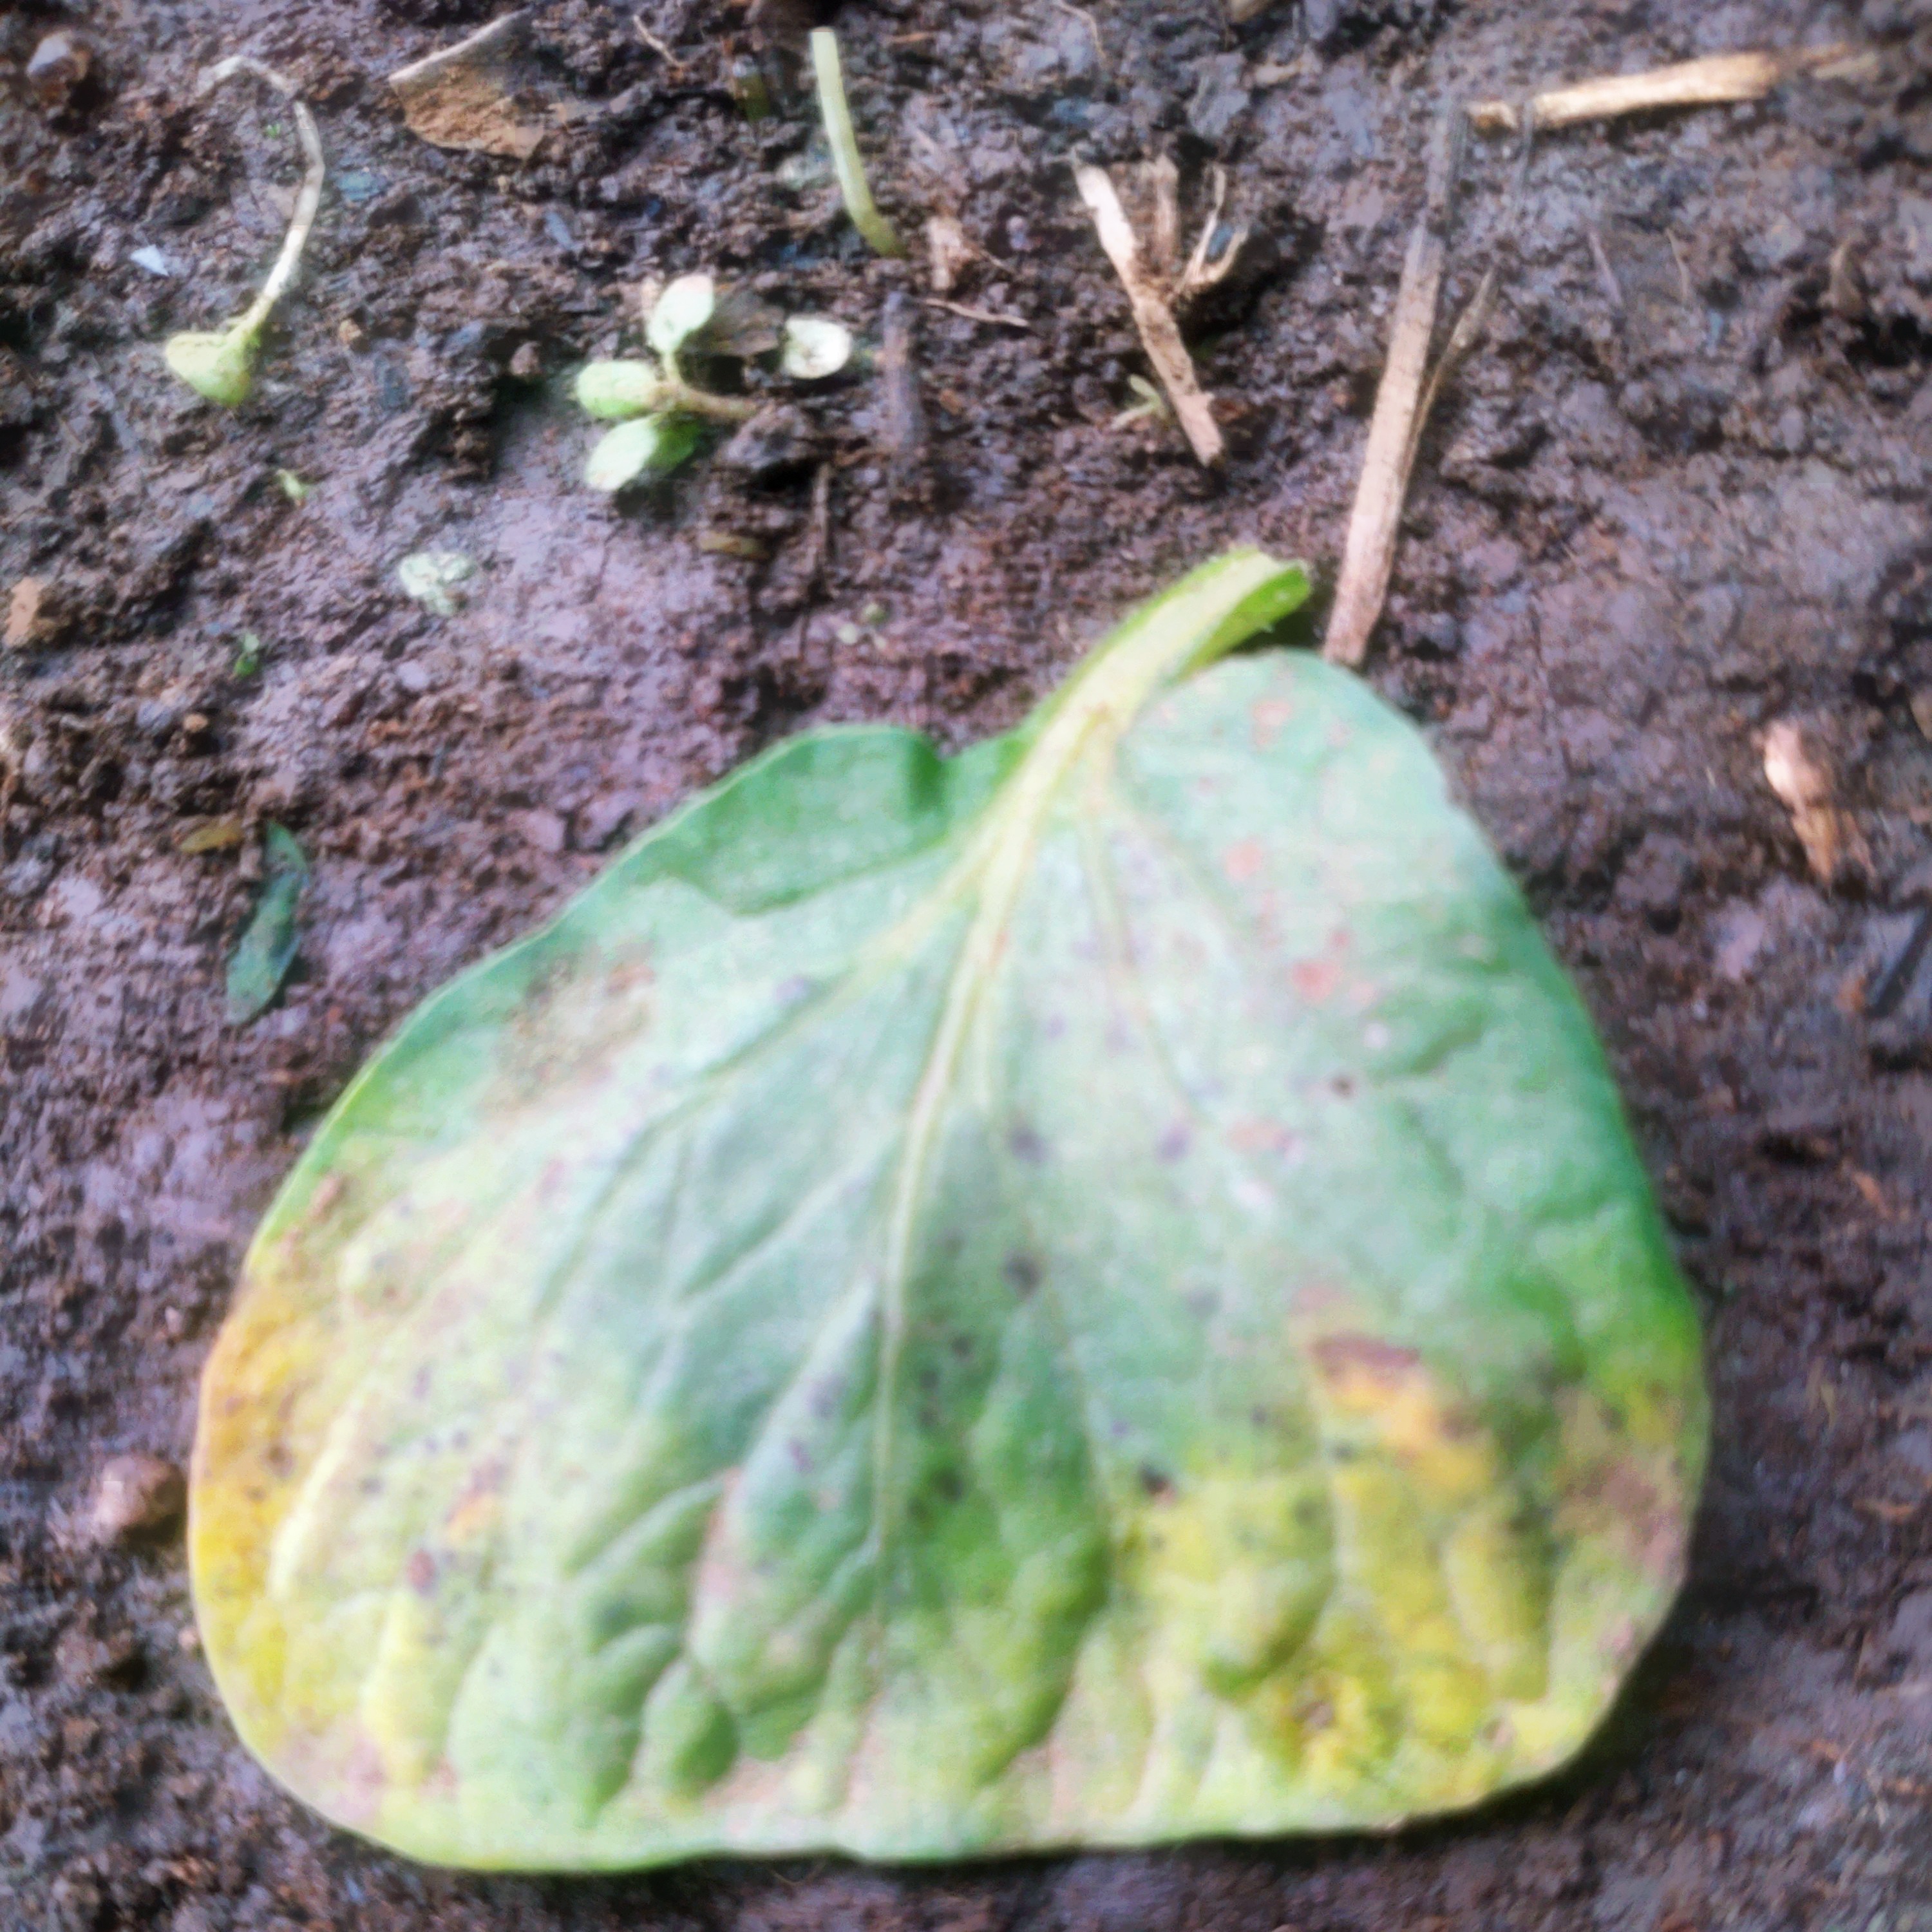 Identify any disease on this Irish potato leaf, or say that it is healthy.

late blight
